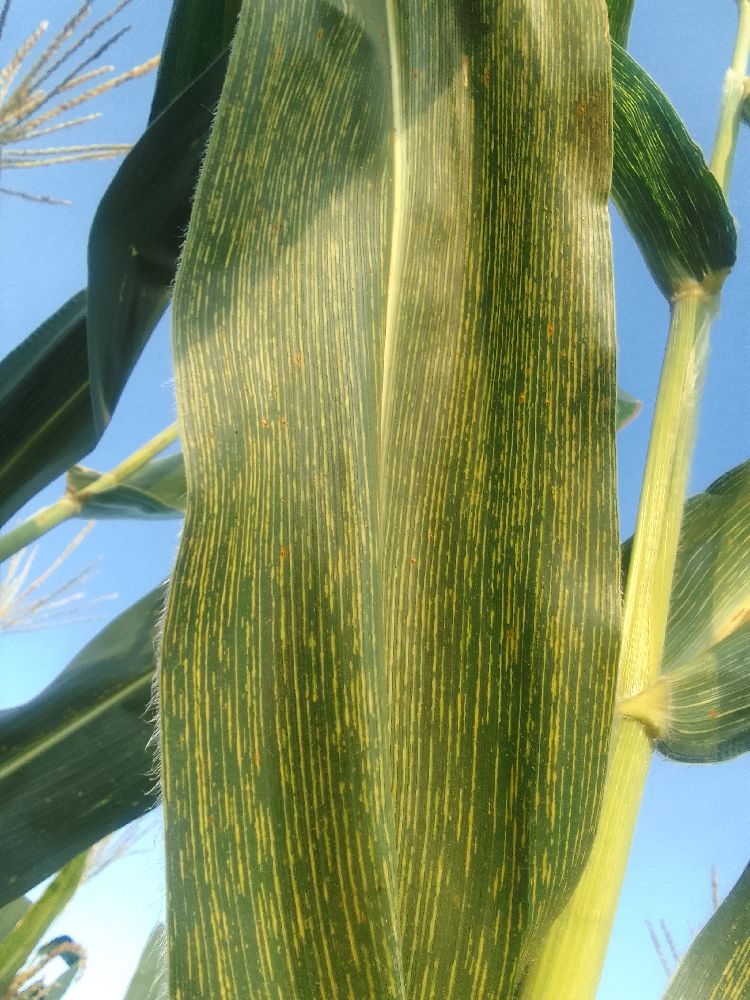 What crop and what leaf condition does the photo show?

maize, maize streak virus
